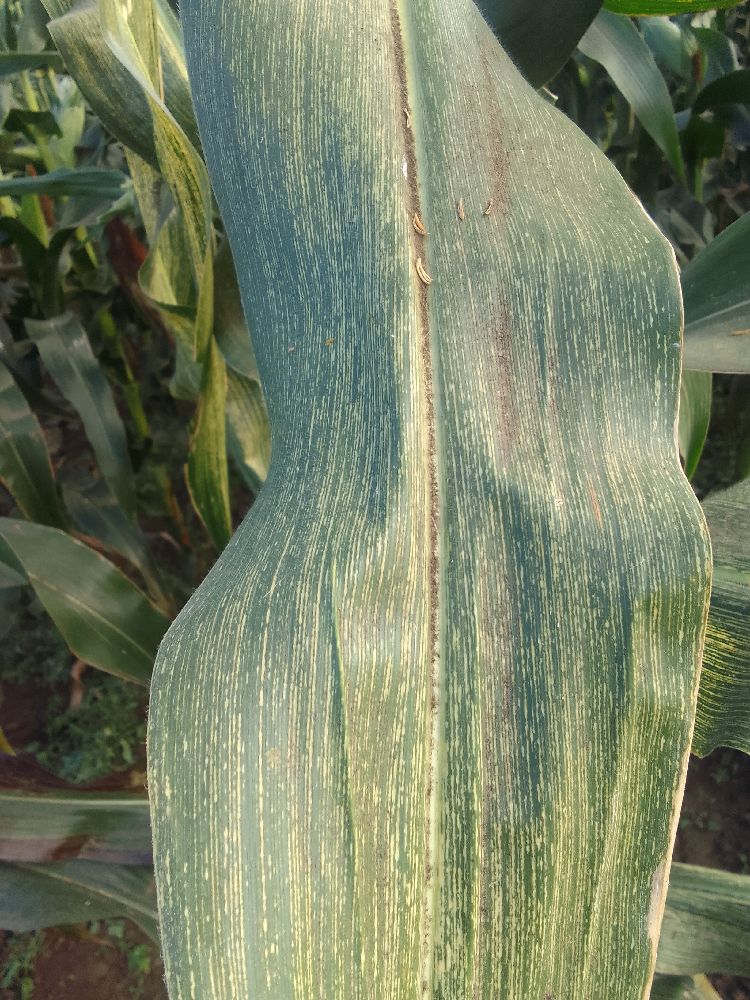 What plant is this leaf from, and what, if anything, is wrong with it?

maize, maize streak virus
